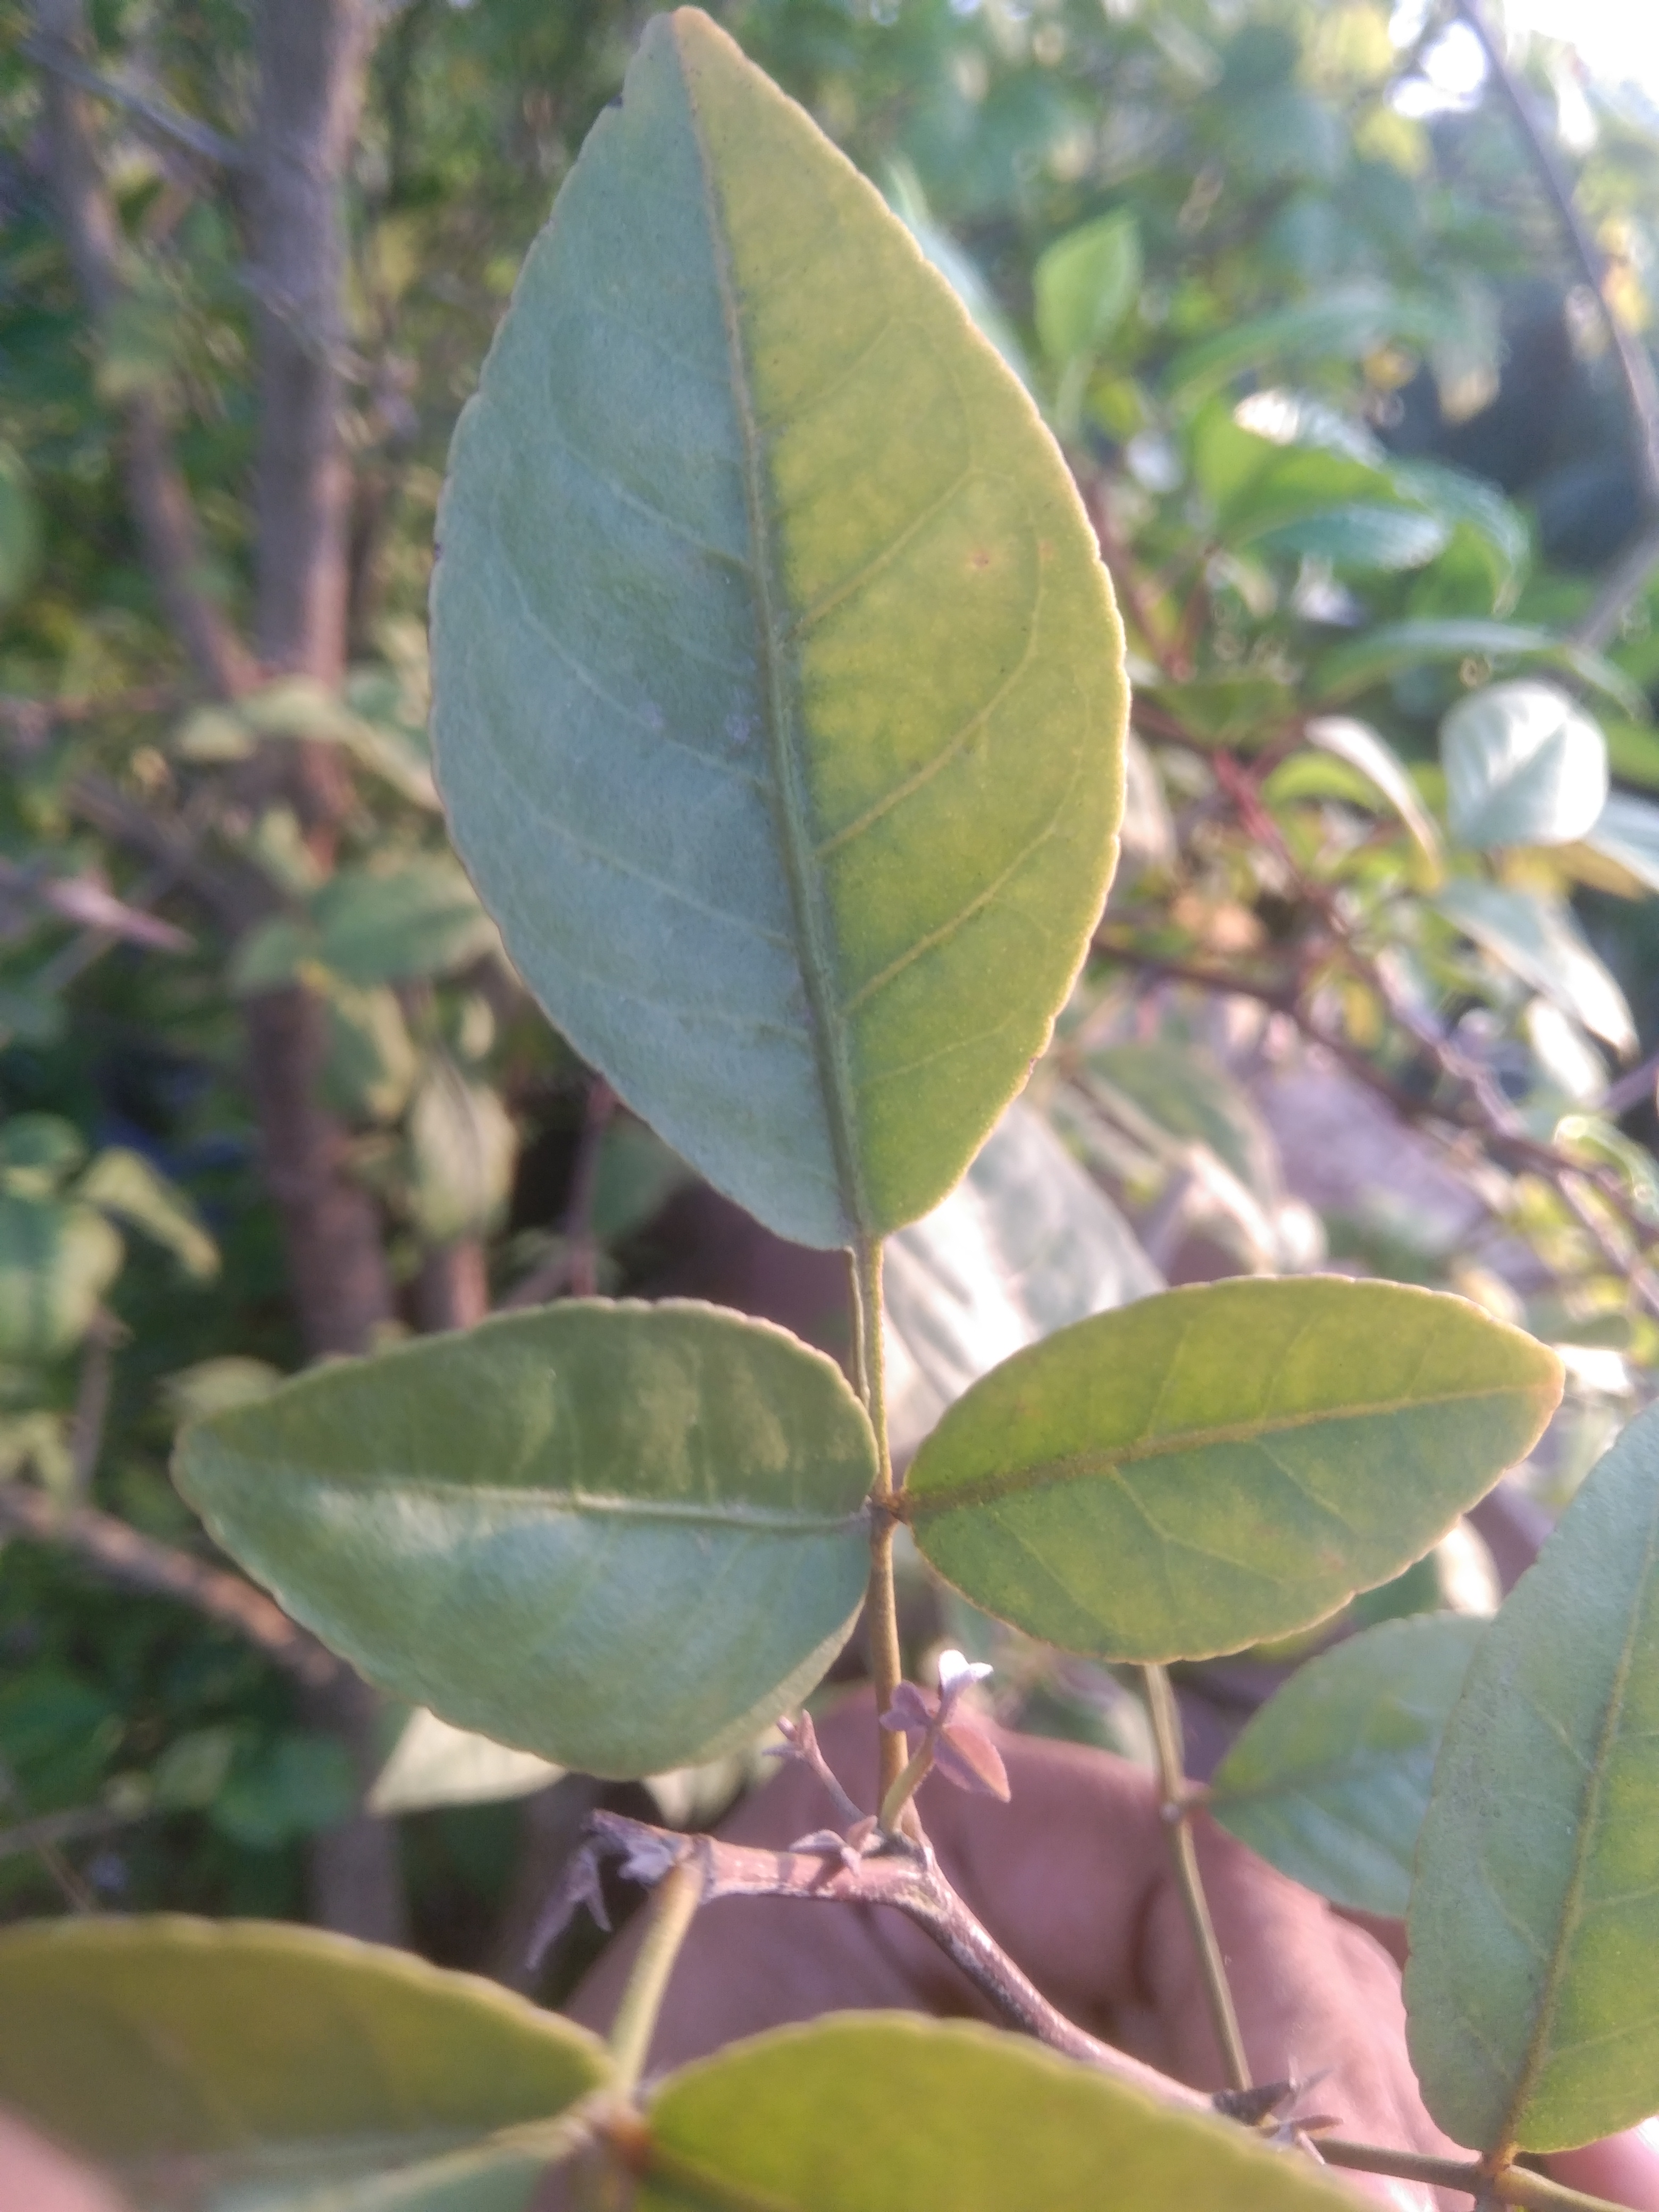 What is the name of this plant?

wood apple
